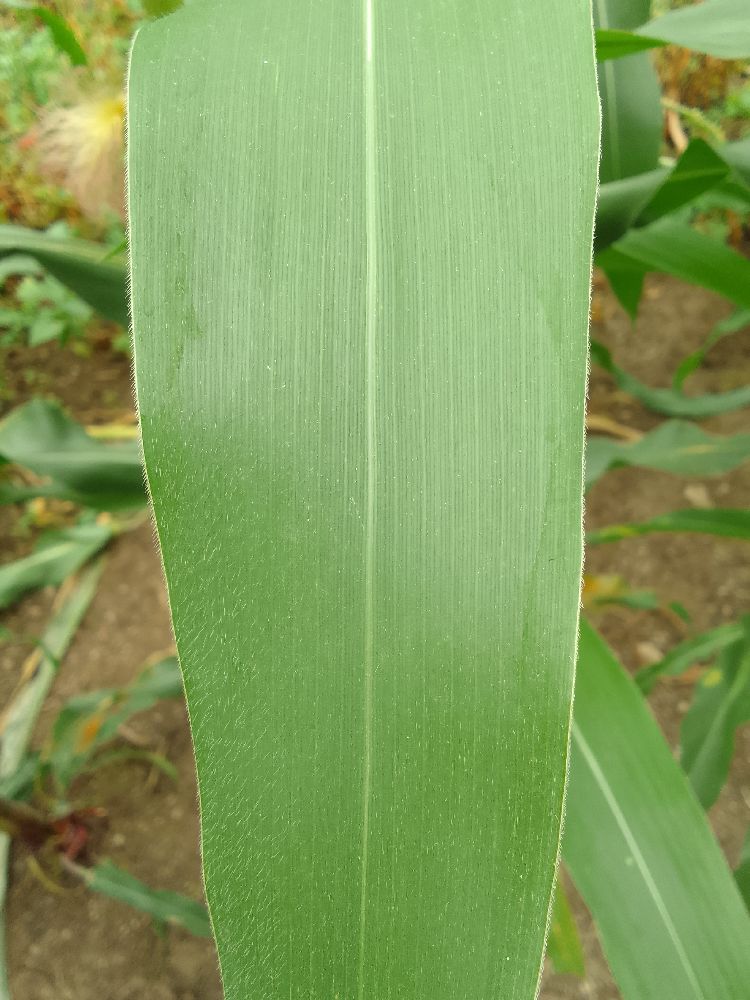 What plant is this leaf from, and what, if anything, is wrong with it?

maize, healthy
